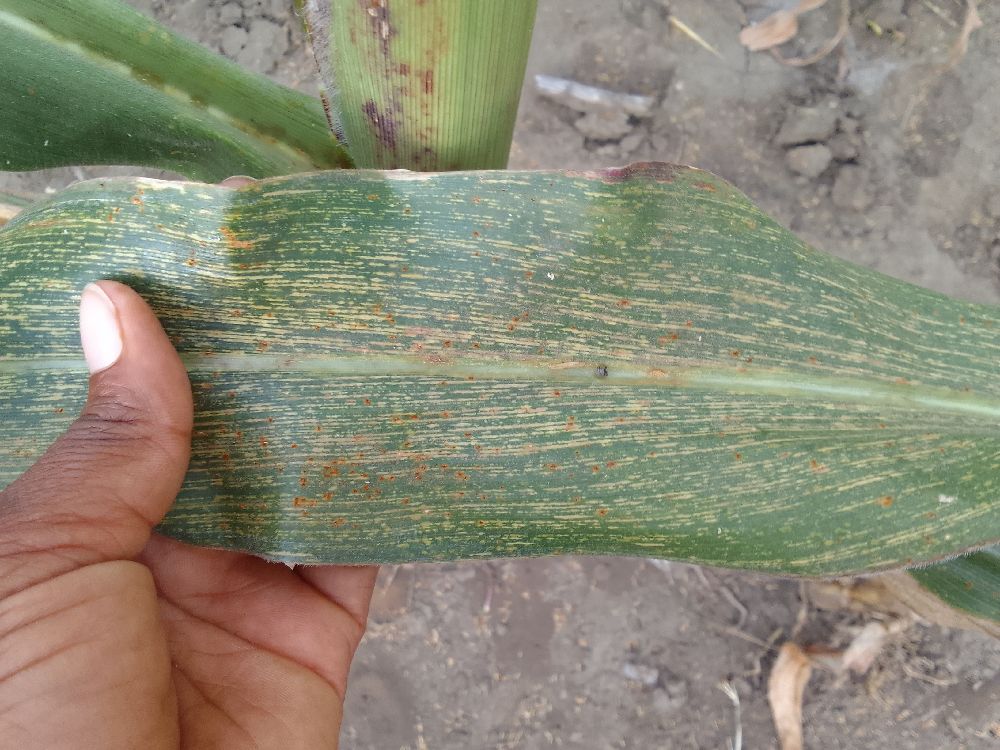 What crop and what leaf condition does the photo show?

maize, maize streak virus
